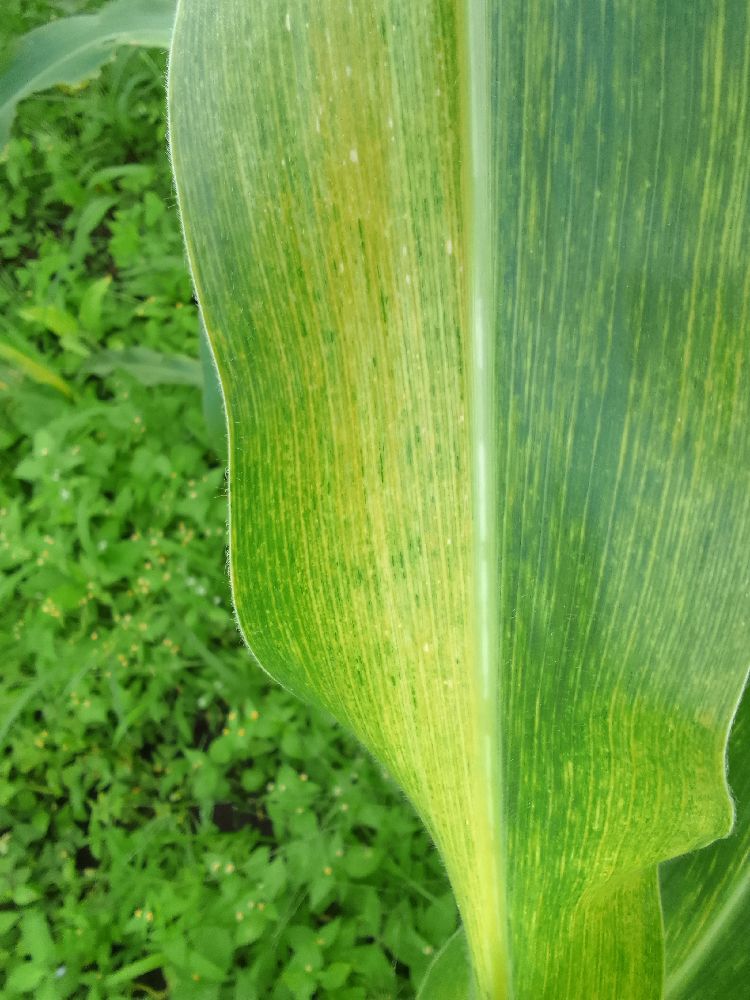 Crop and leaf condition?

maize, maize lethal necrosis
